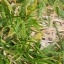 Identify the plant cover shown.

grass
